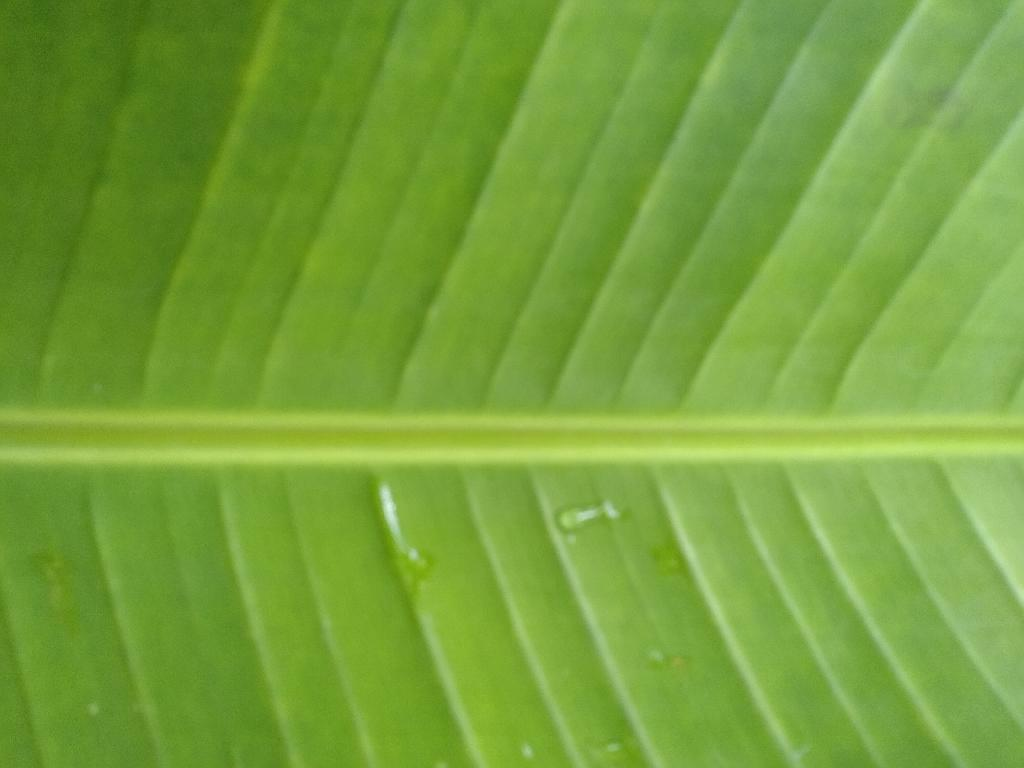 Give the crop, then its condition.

banana, healthy
